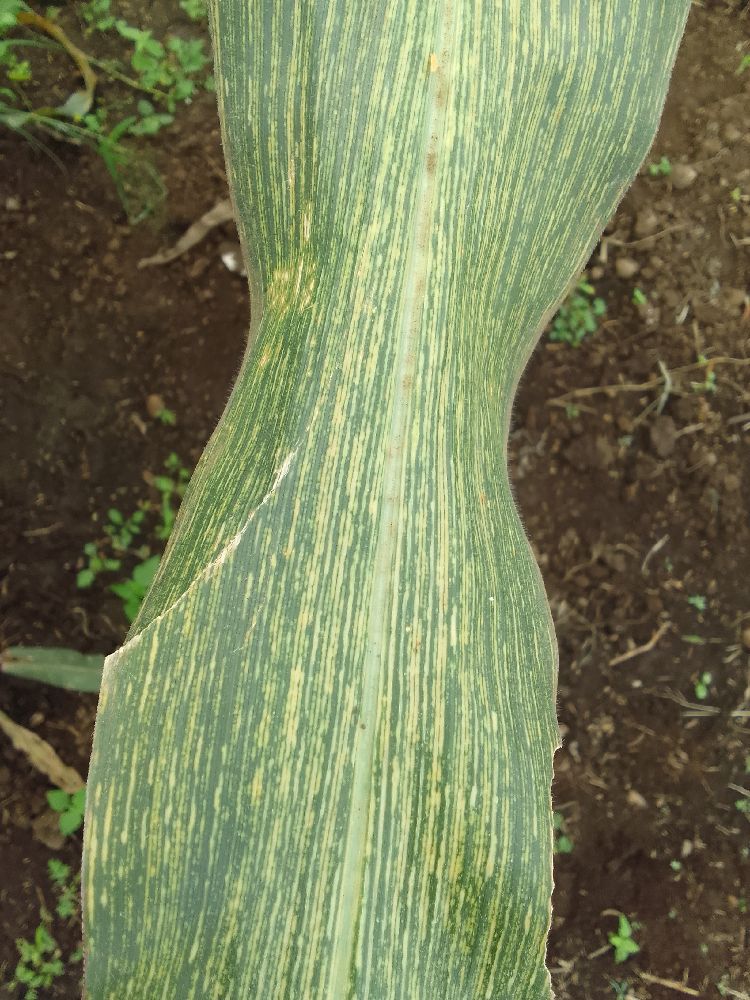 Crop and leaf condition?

maize, maize streak virus
